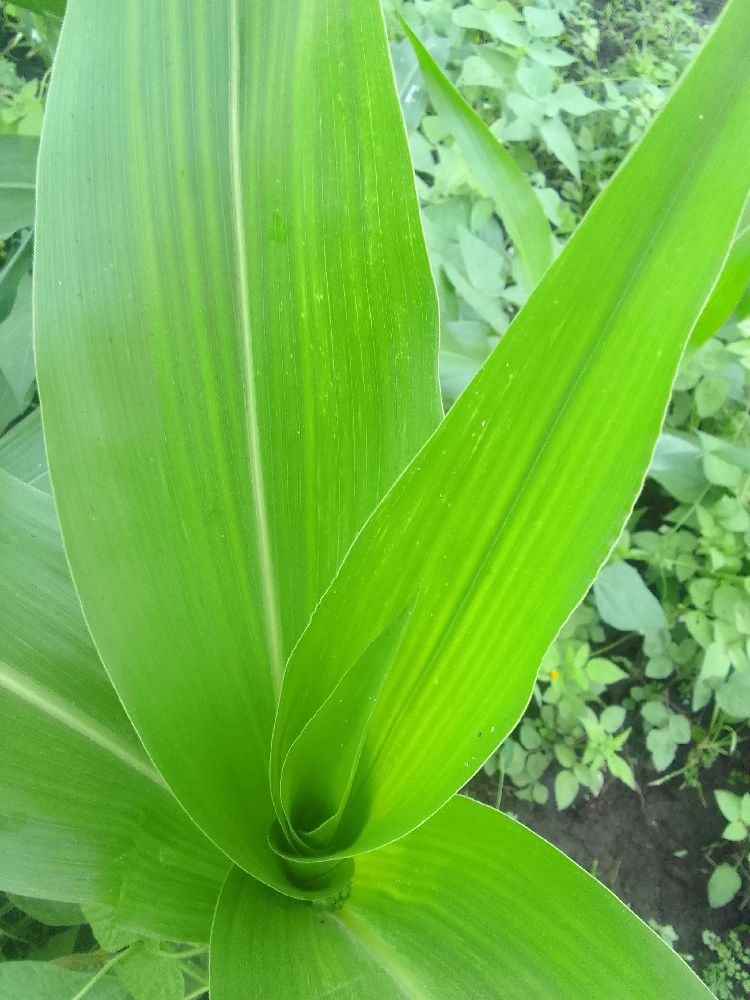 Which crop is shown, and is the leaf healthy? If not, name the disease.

maize, maize lethal necrosis
